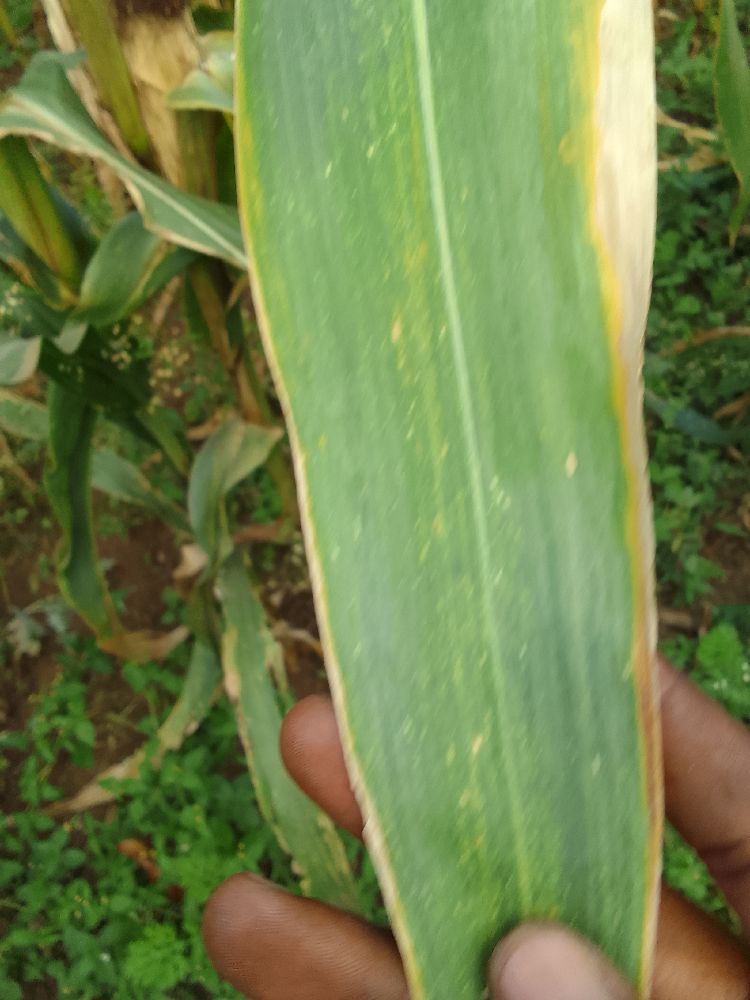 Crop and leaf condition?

maize, maize lethal necrosis
